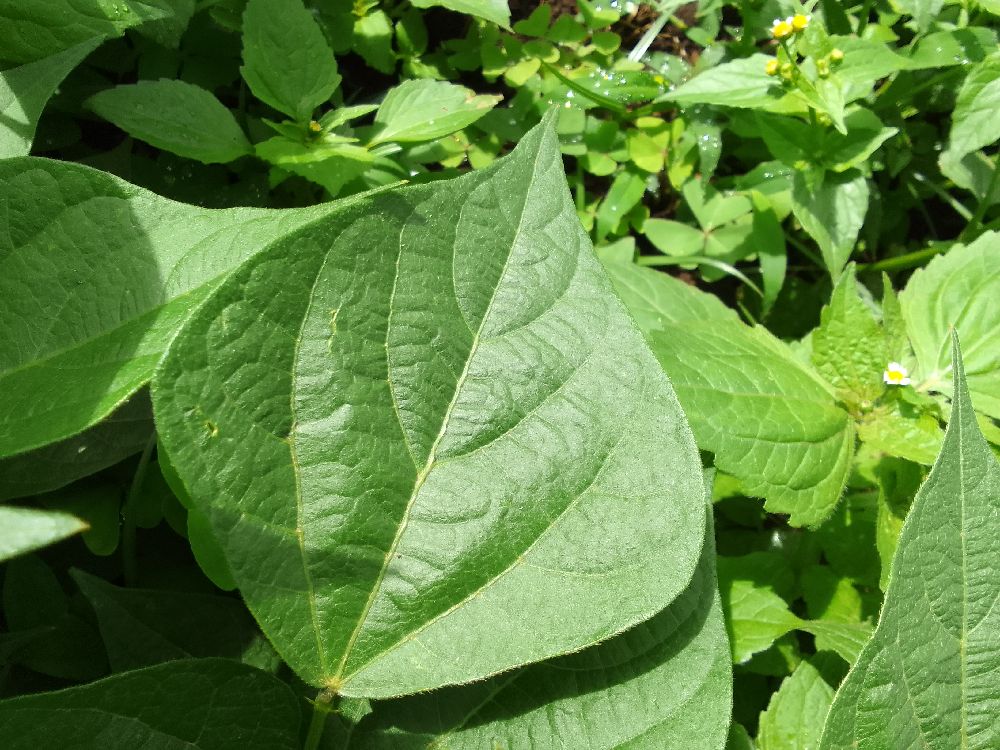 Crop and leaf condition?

common bean, healthy
